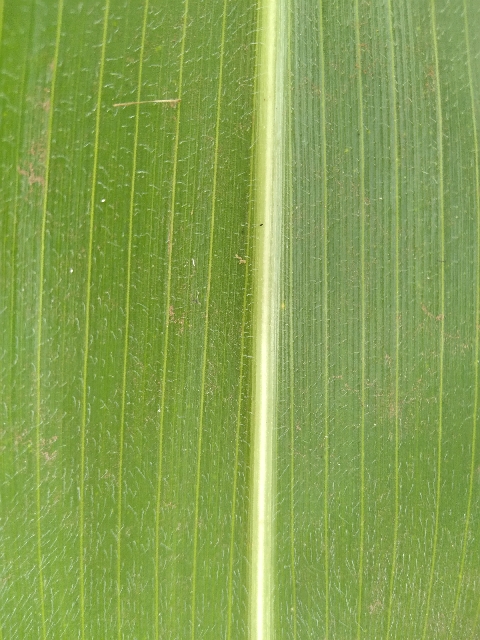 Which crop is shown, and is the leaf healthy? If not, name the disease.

maize, healthy
